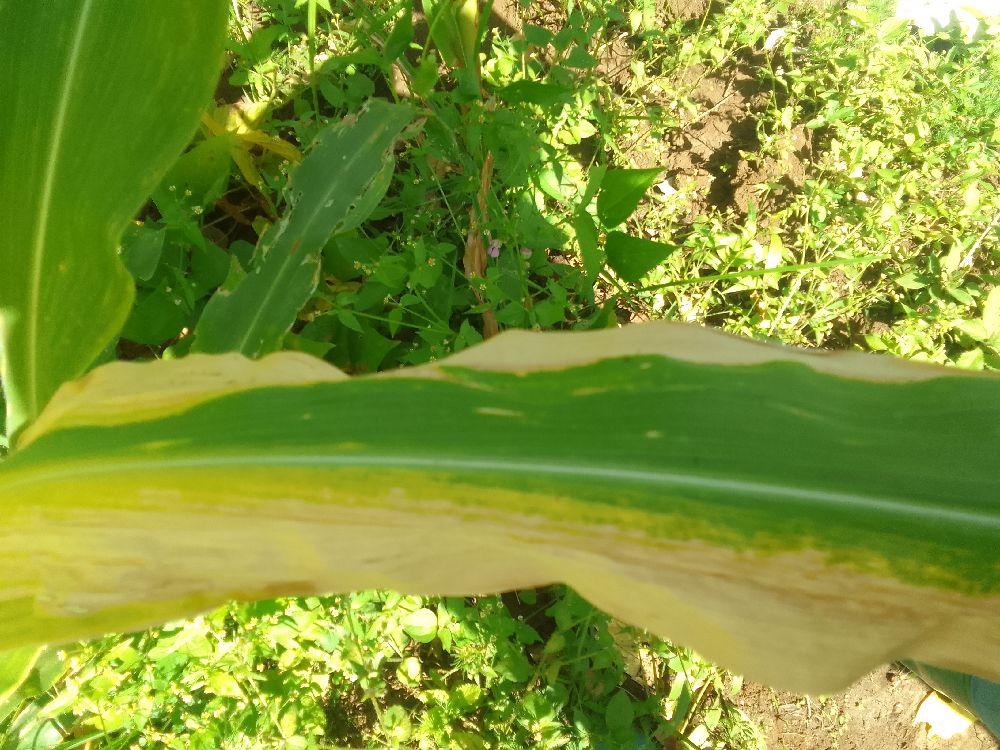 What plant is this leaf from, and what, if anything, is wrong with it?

maize, maize lethal necrosis
